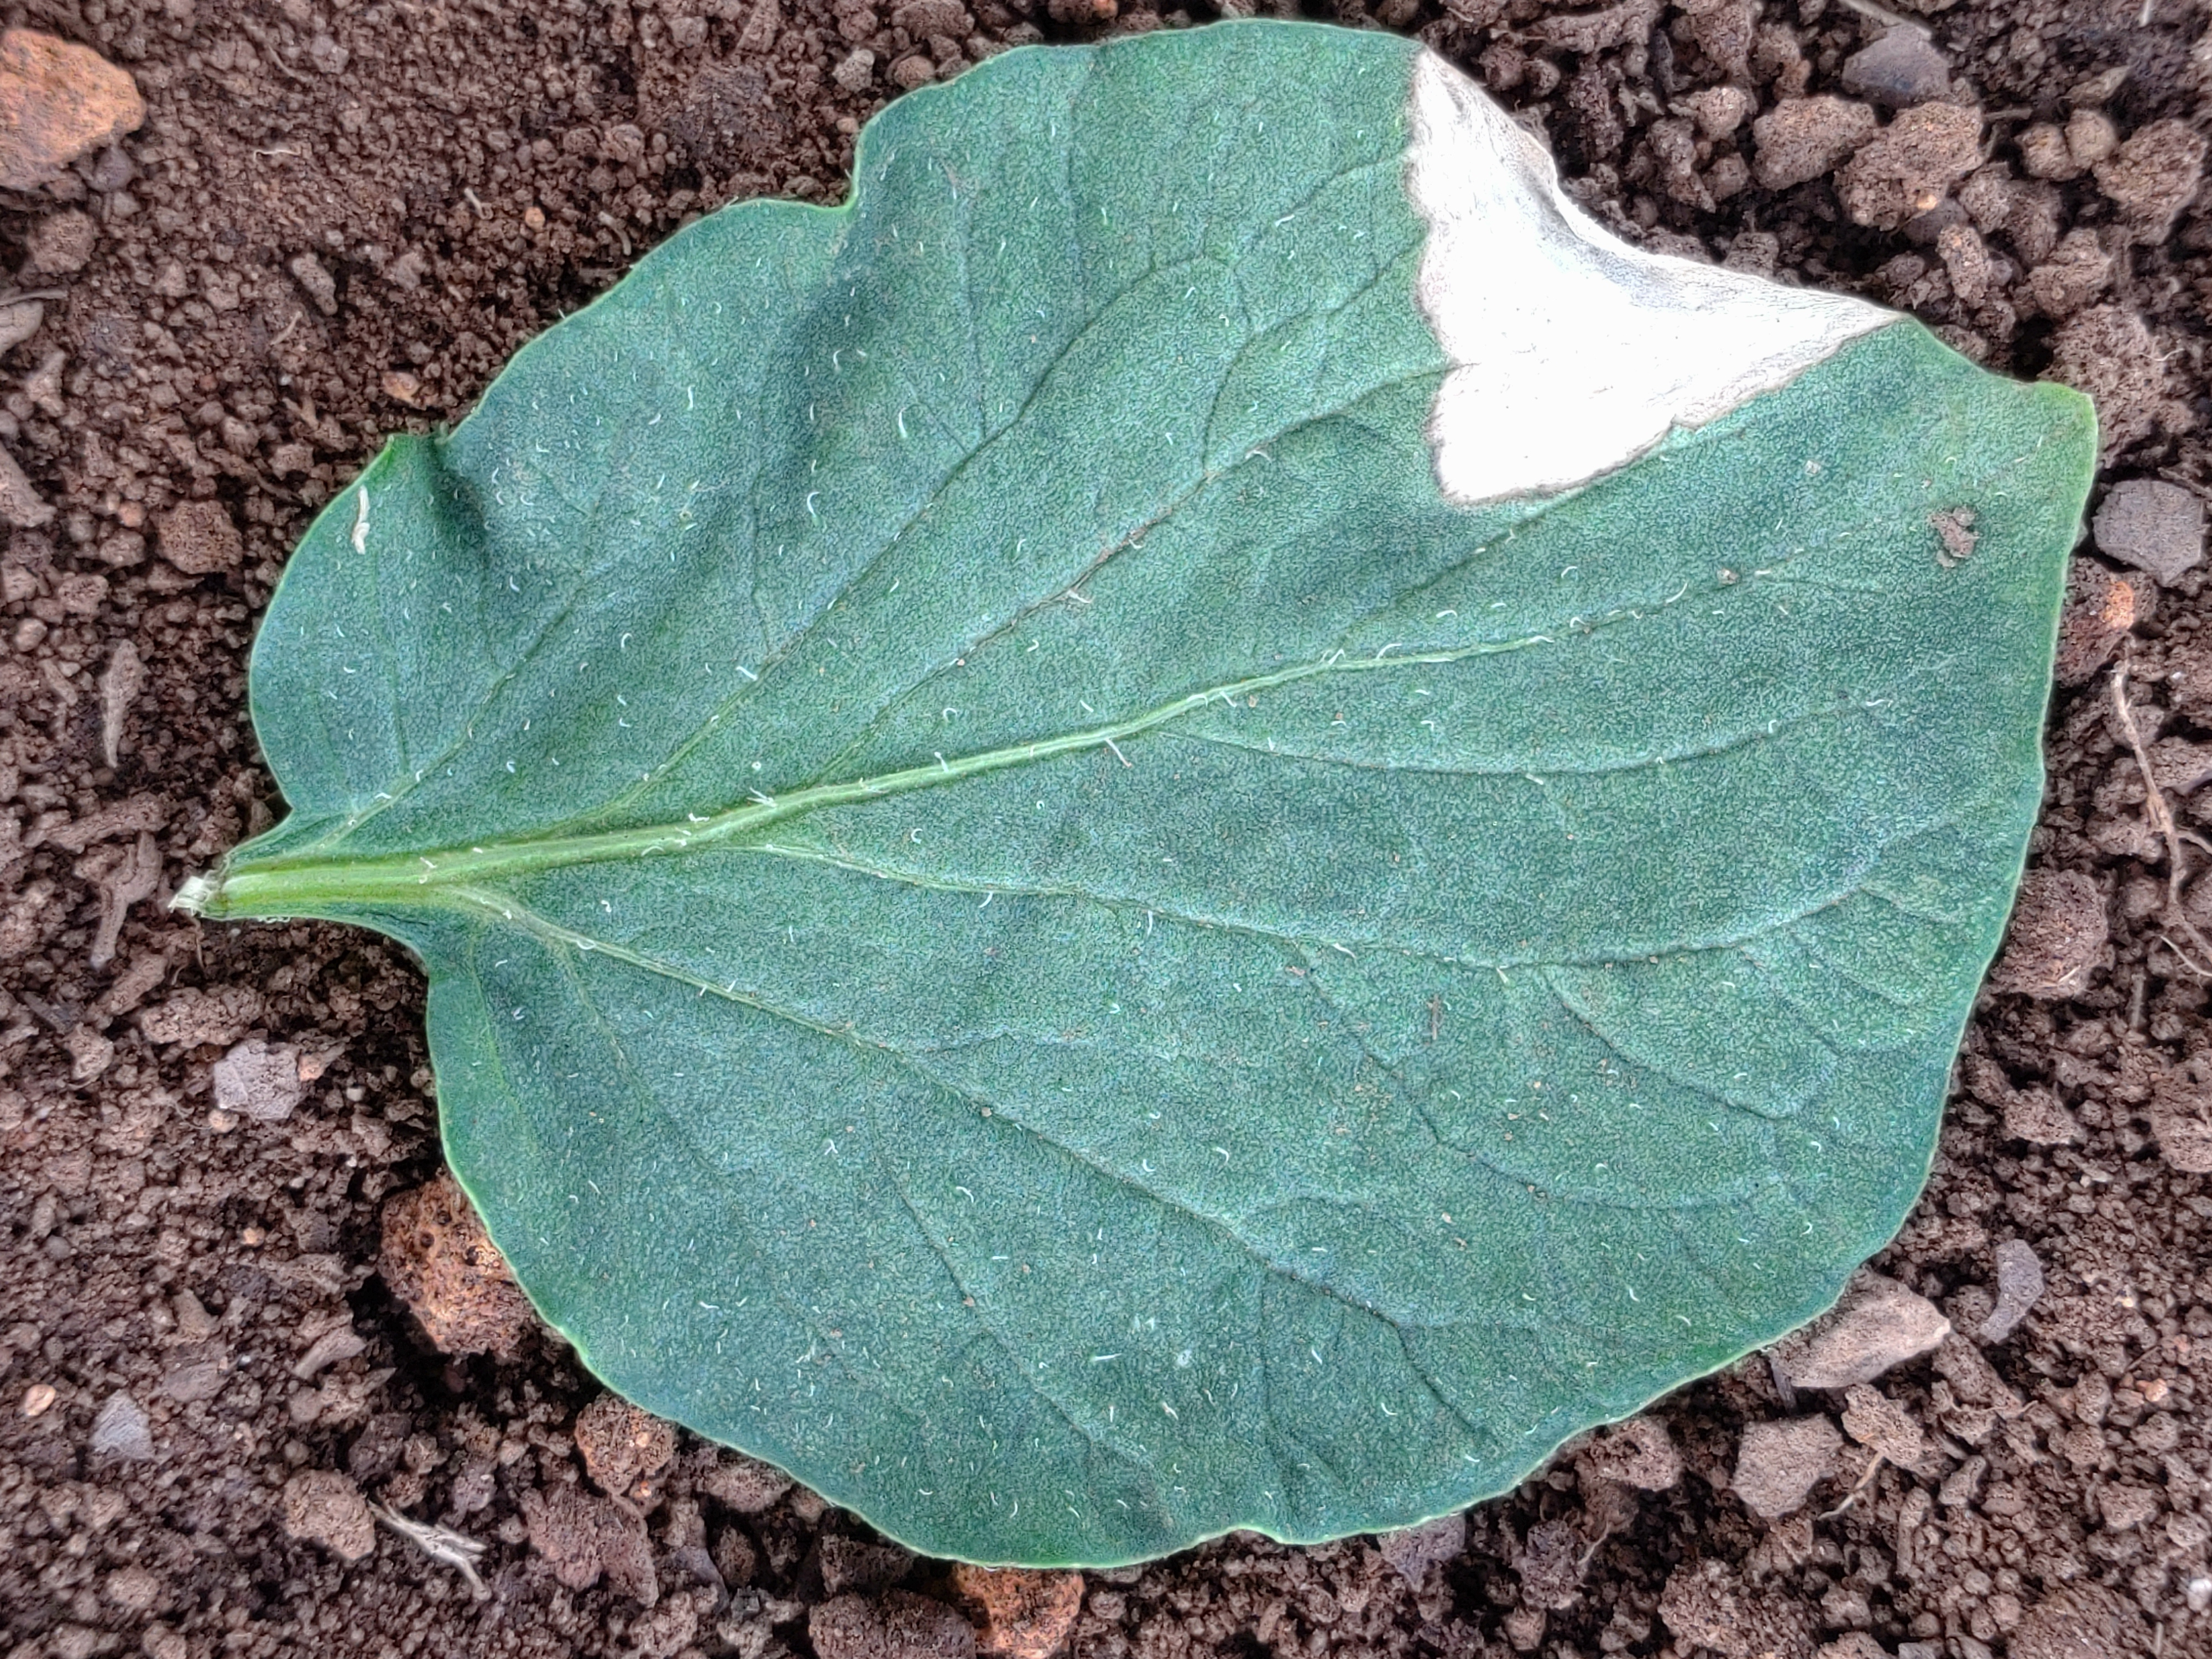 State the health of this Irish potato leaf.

early blight
